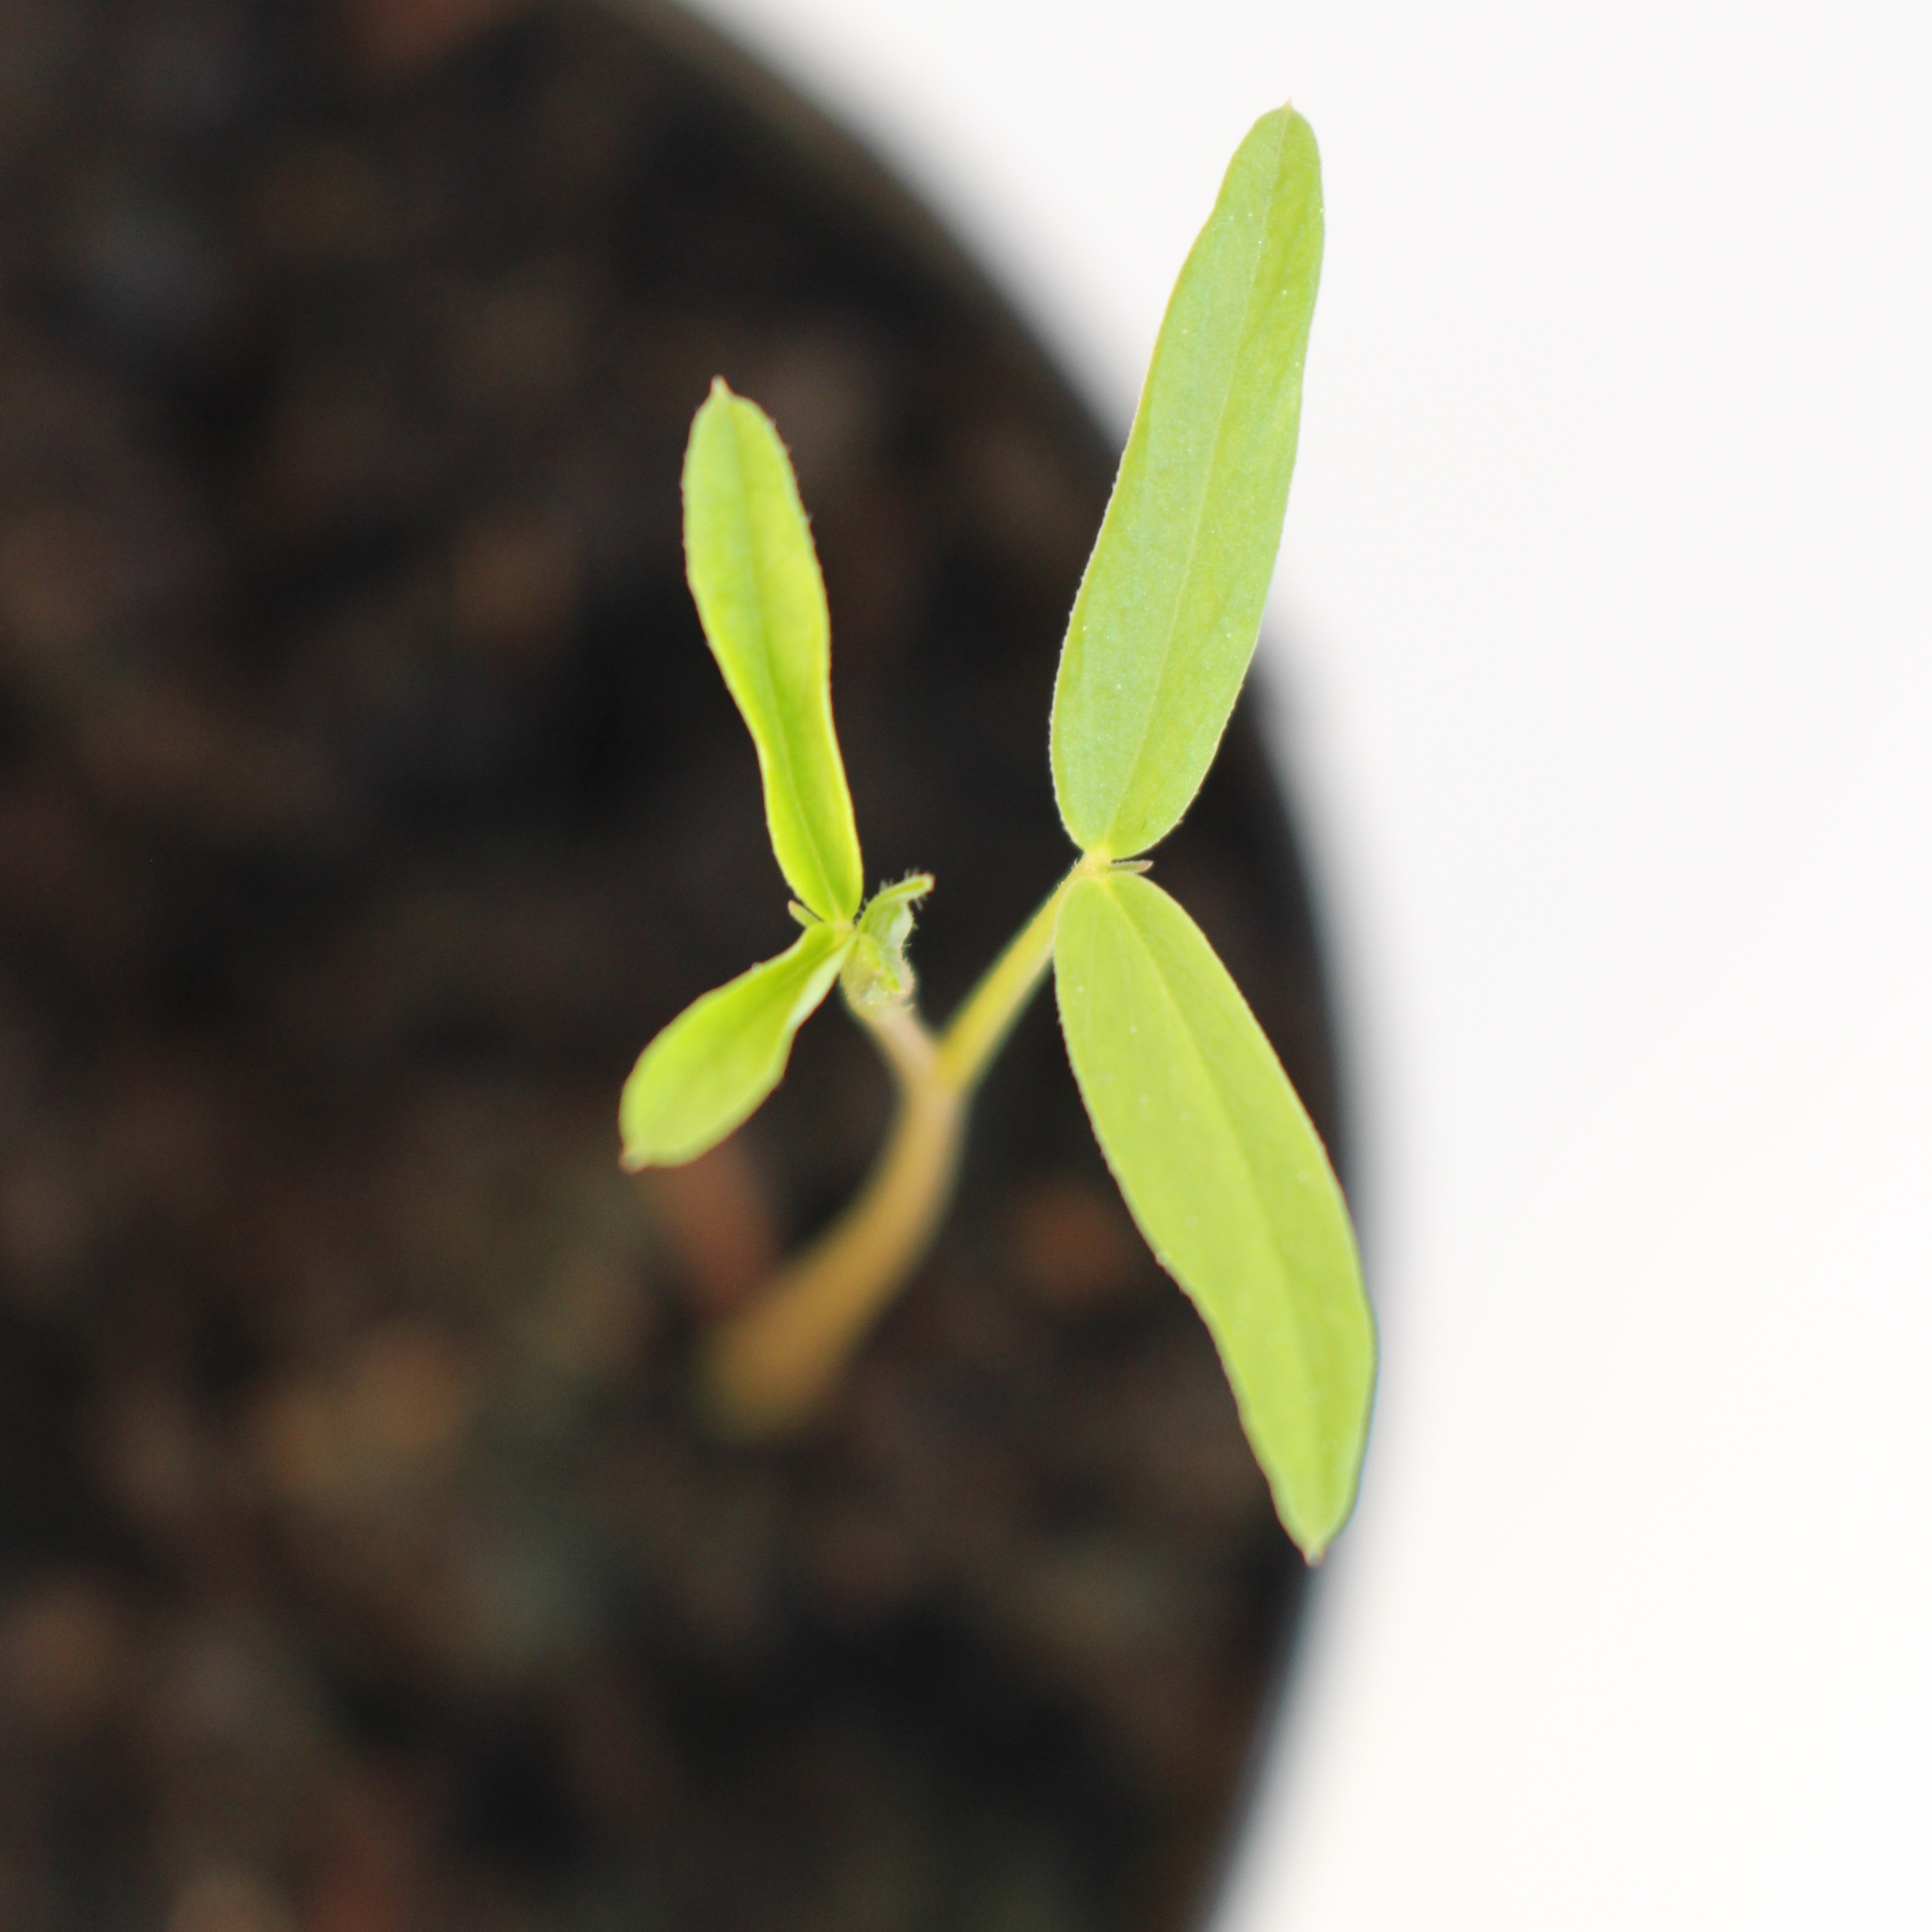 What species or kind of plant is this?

Vicia sativa
